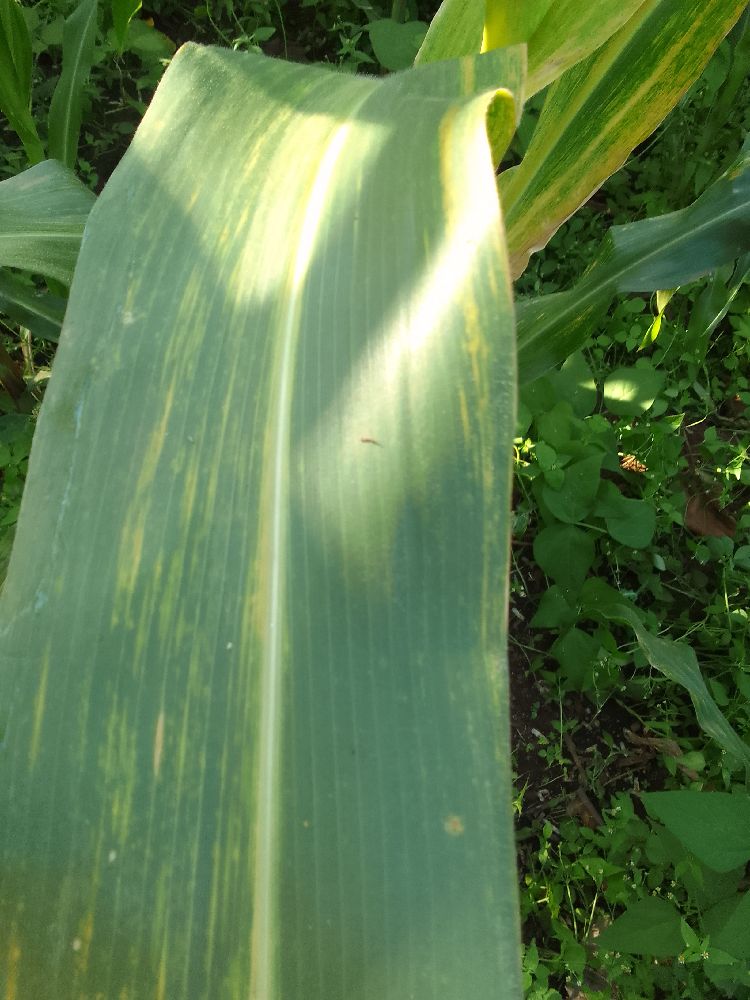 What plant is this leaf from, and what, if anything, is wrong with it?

maize, maize lethal necrosis
